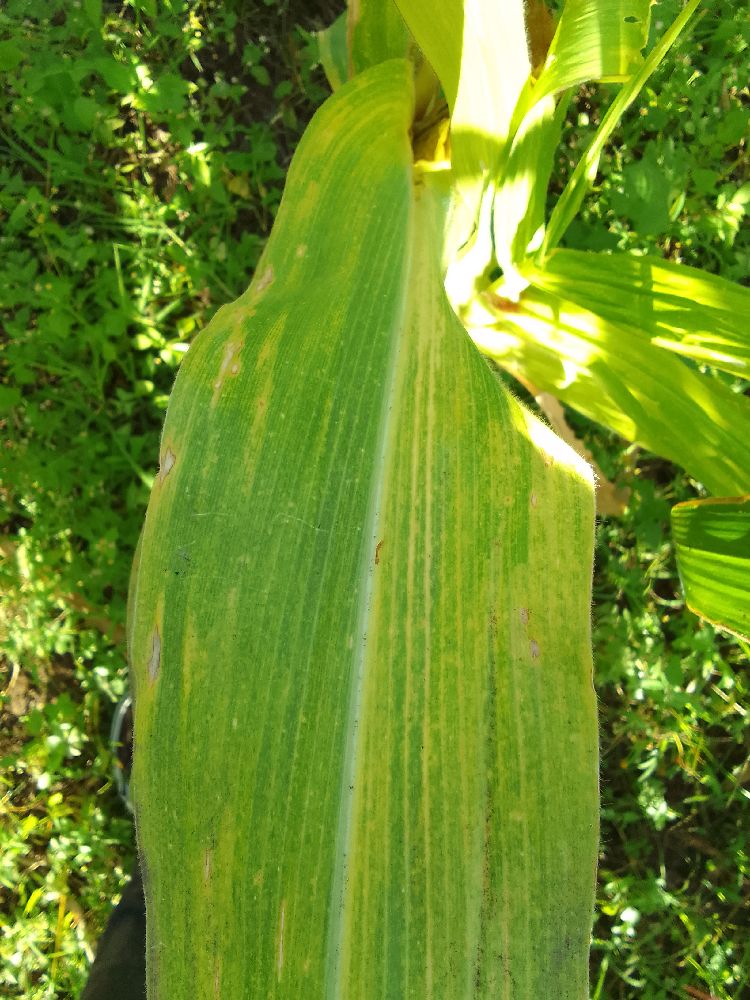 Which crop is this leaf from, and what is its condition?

maize, maize lethal necrosis
